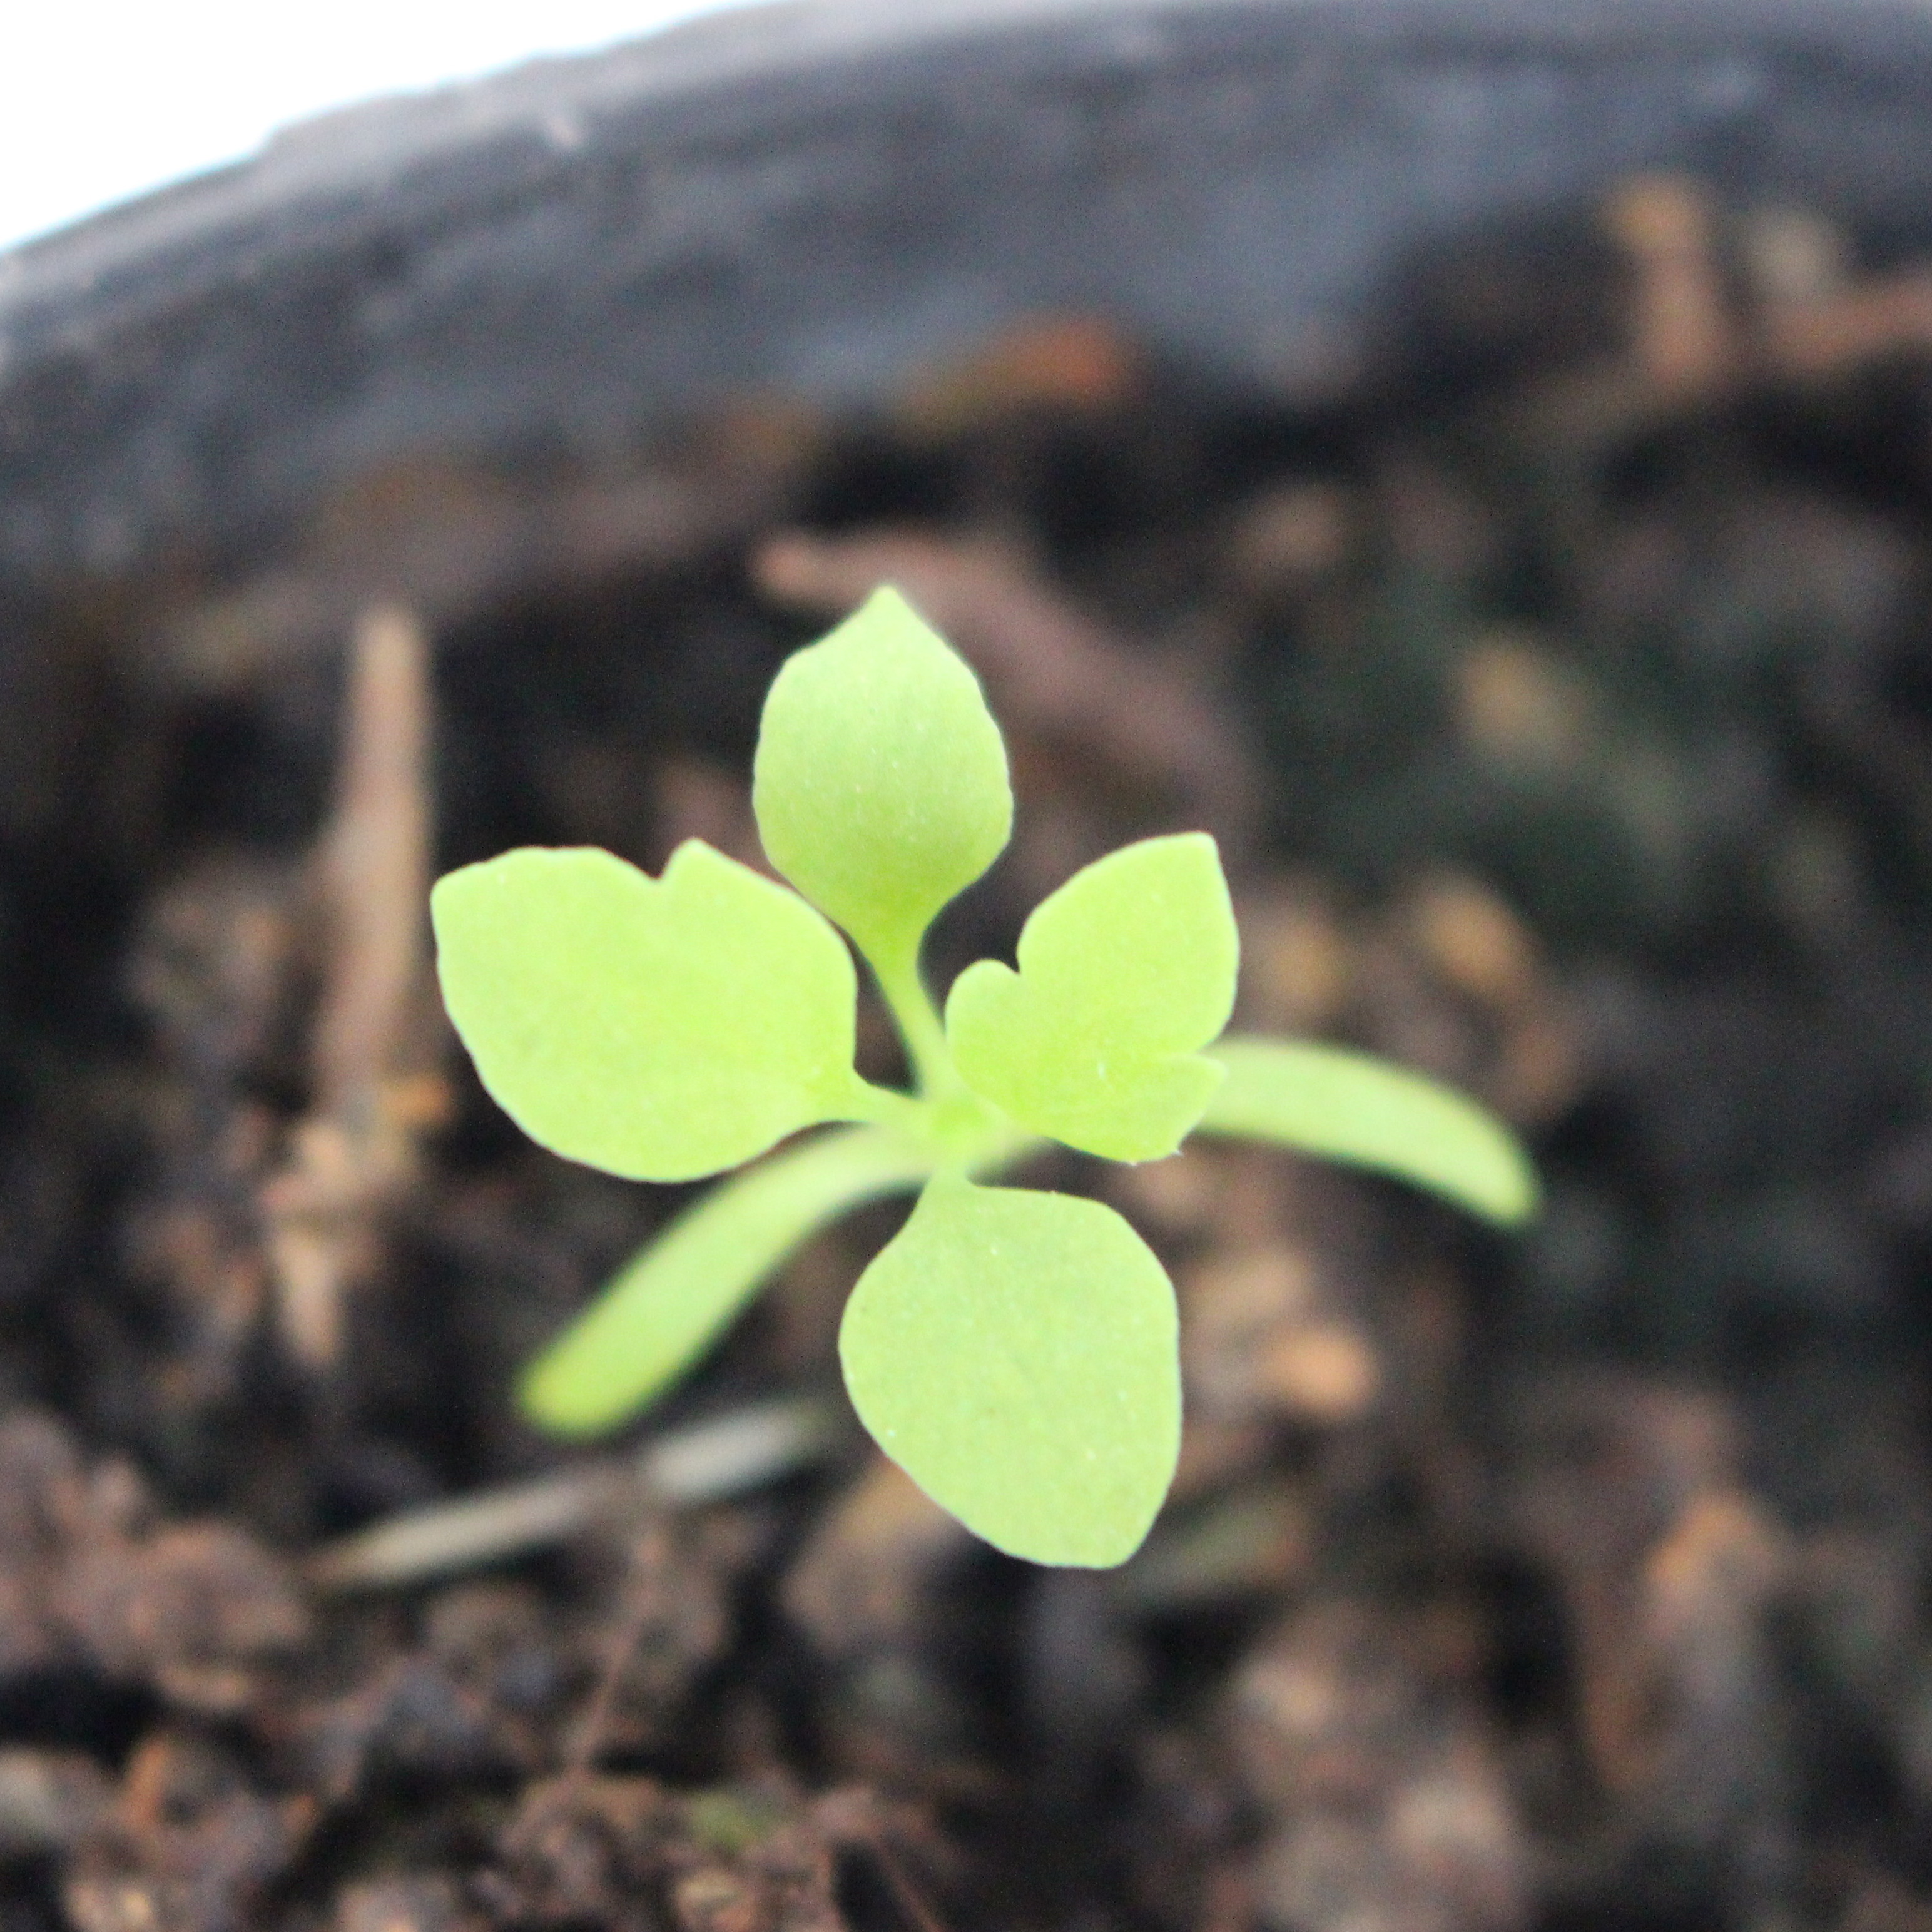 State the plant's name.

Papaver rhoeas
